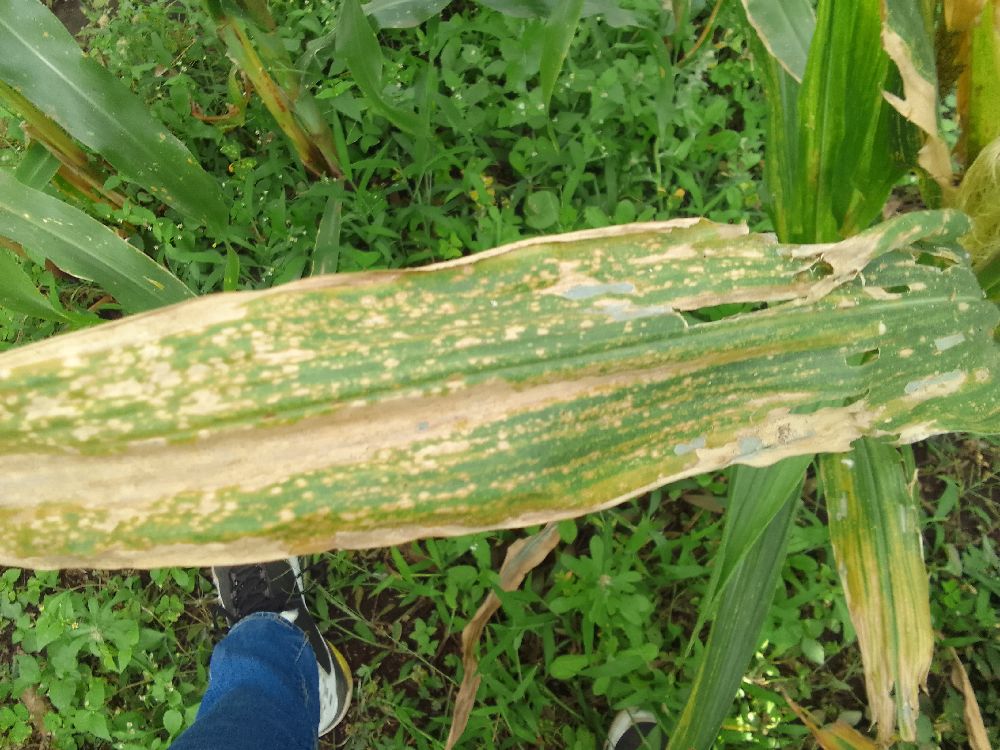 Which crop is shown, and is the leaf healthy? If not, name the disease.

maize, maize lethal necrosis
